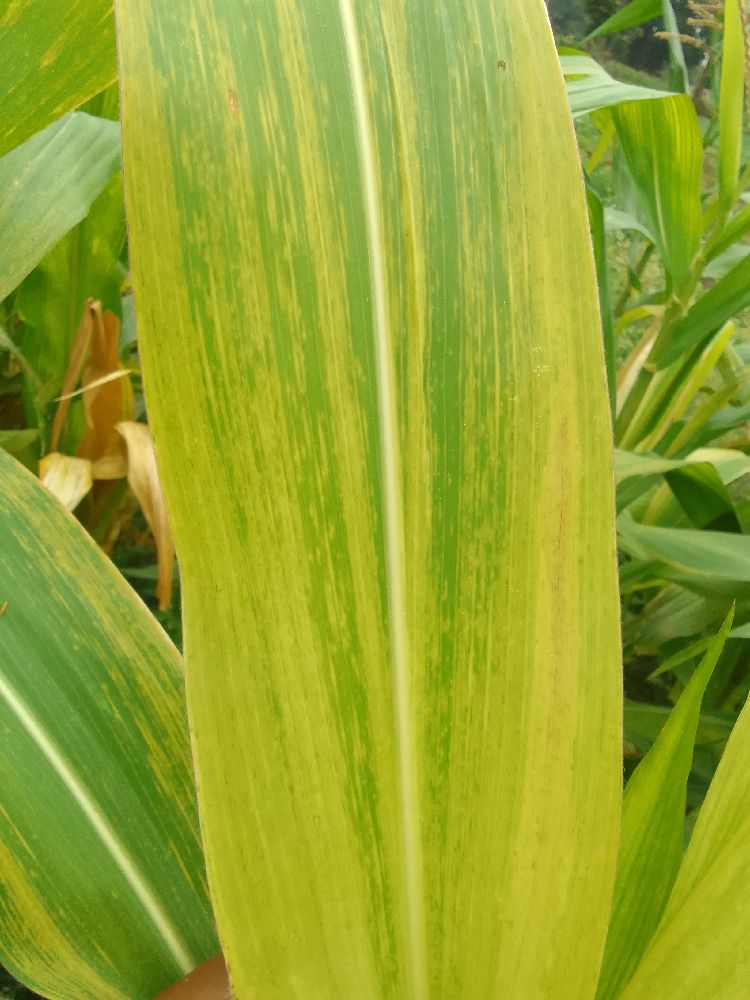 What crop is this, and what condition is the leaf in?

maize, maize lethal necrosis
